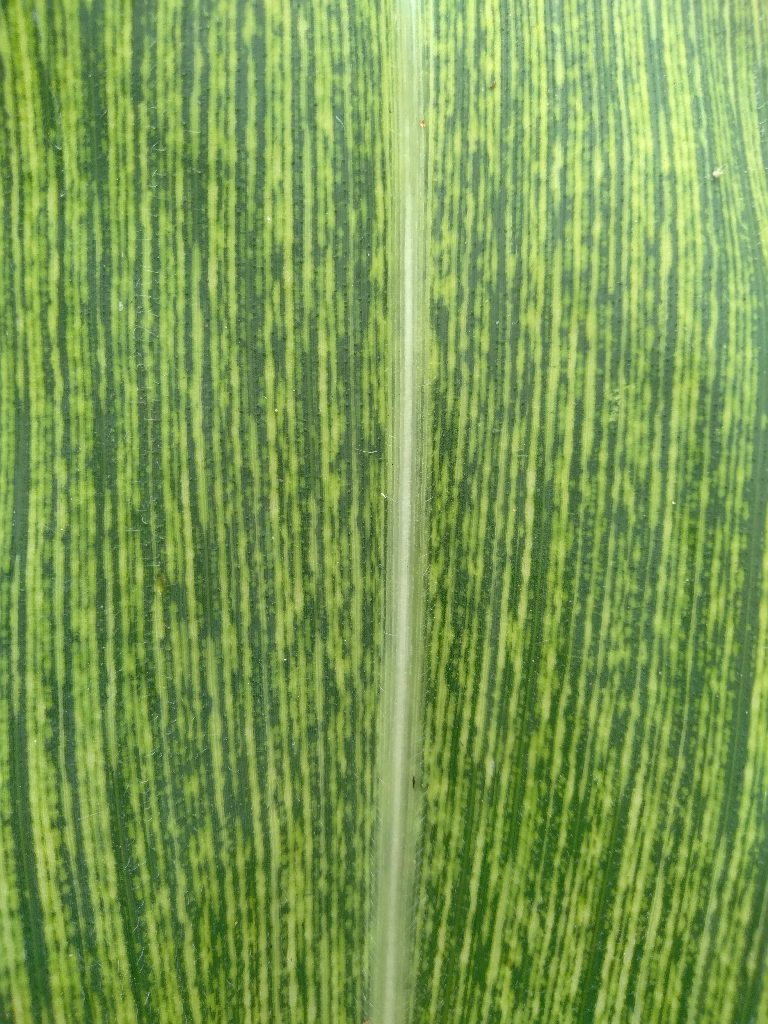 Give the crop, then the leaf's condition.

maize, maize streak virus
